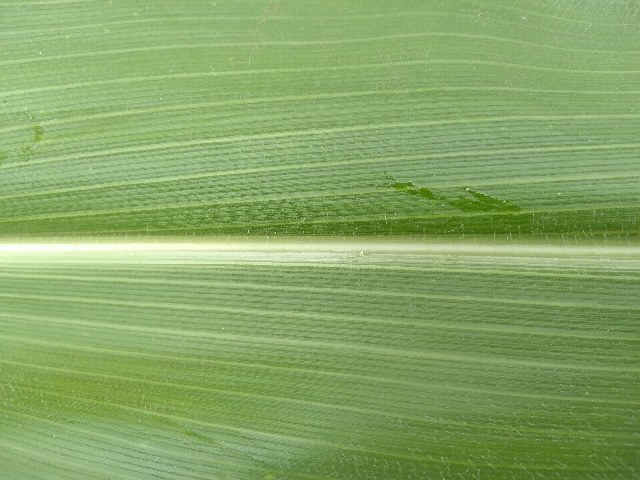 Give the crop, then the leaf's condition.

maize, healthy
